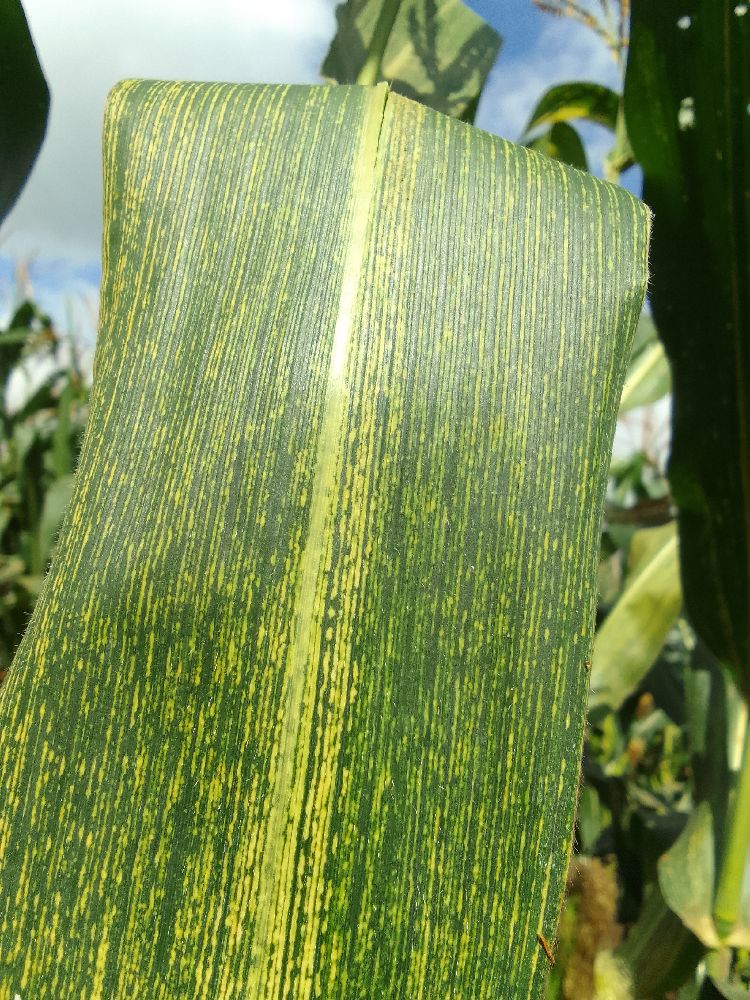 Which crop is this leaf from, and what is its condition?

maize, maize streak virus
